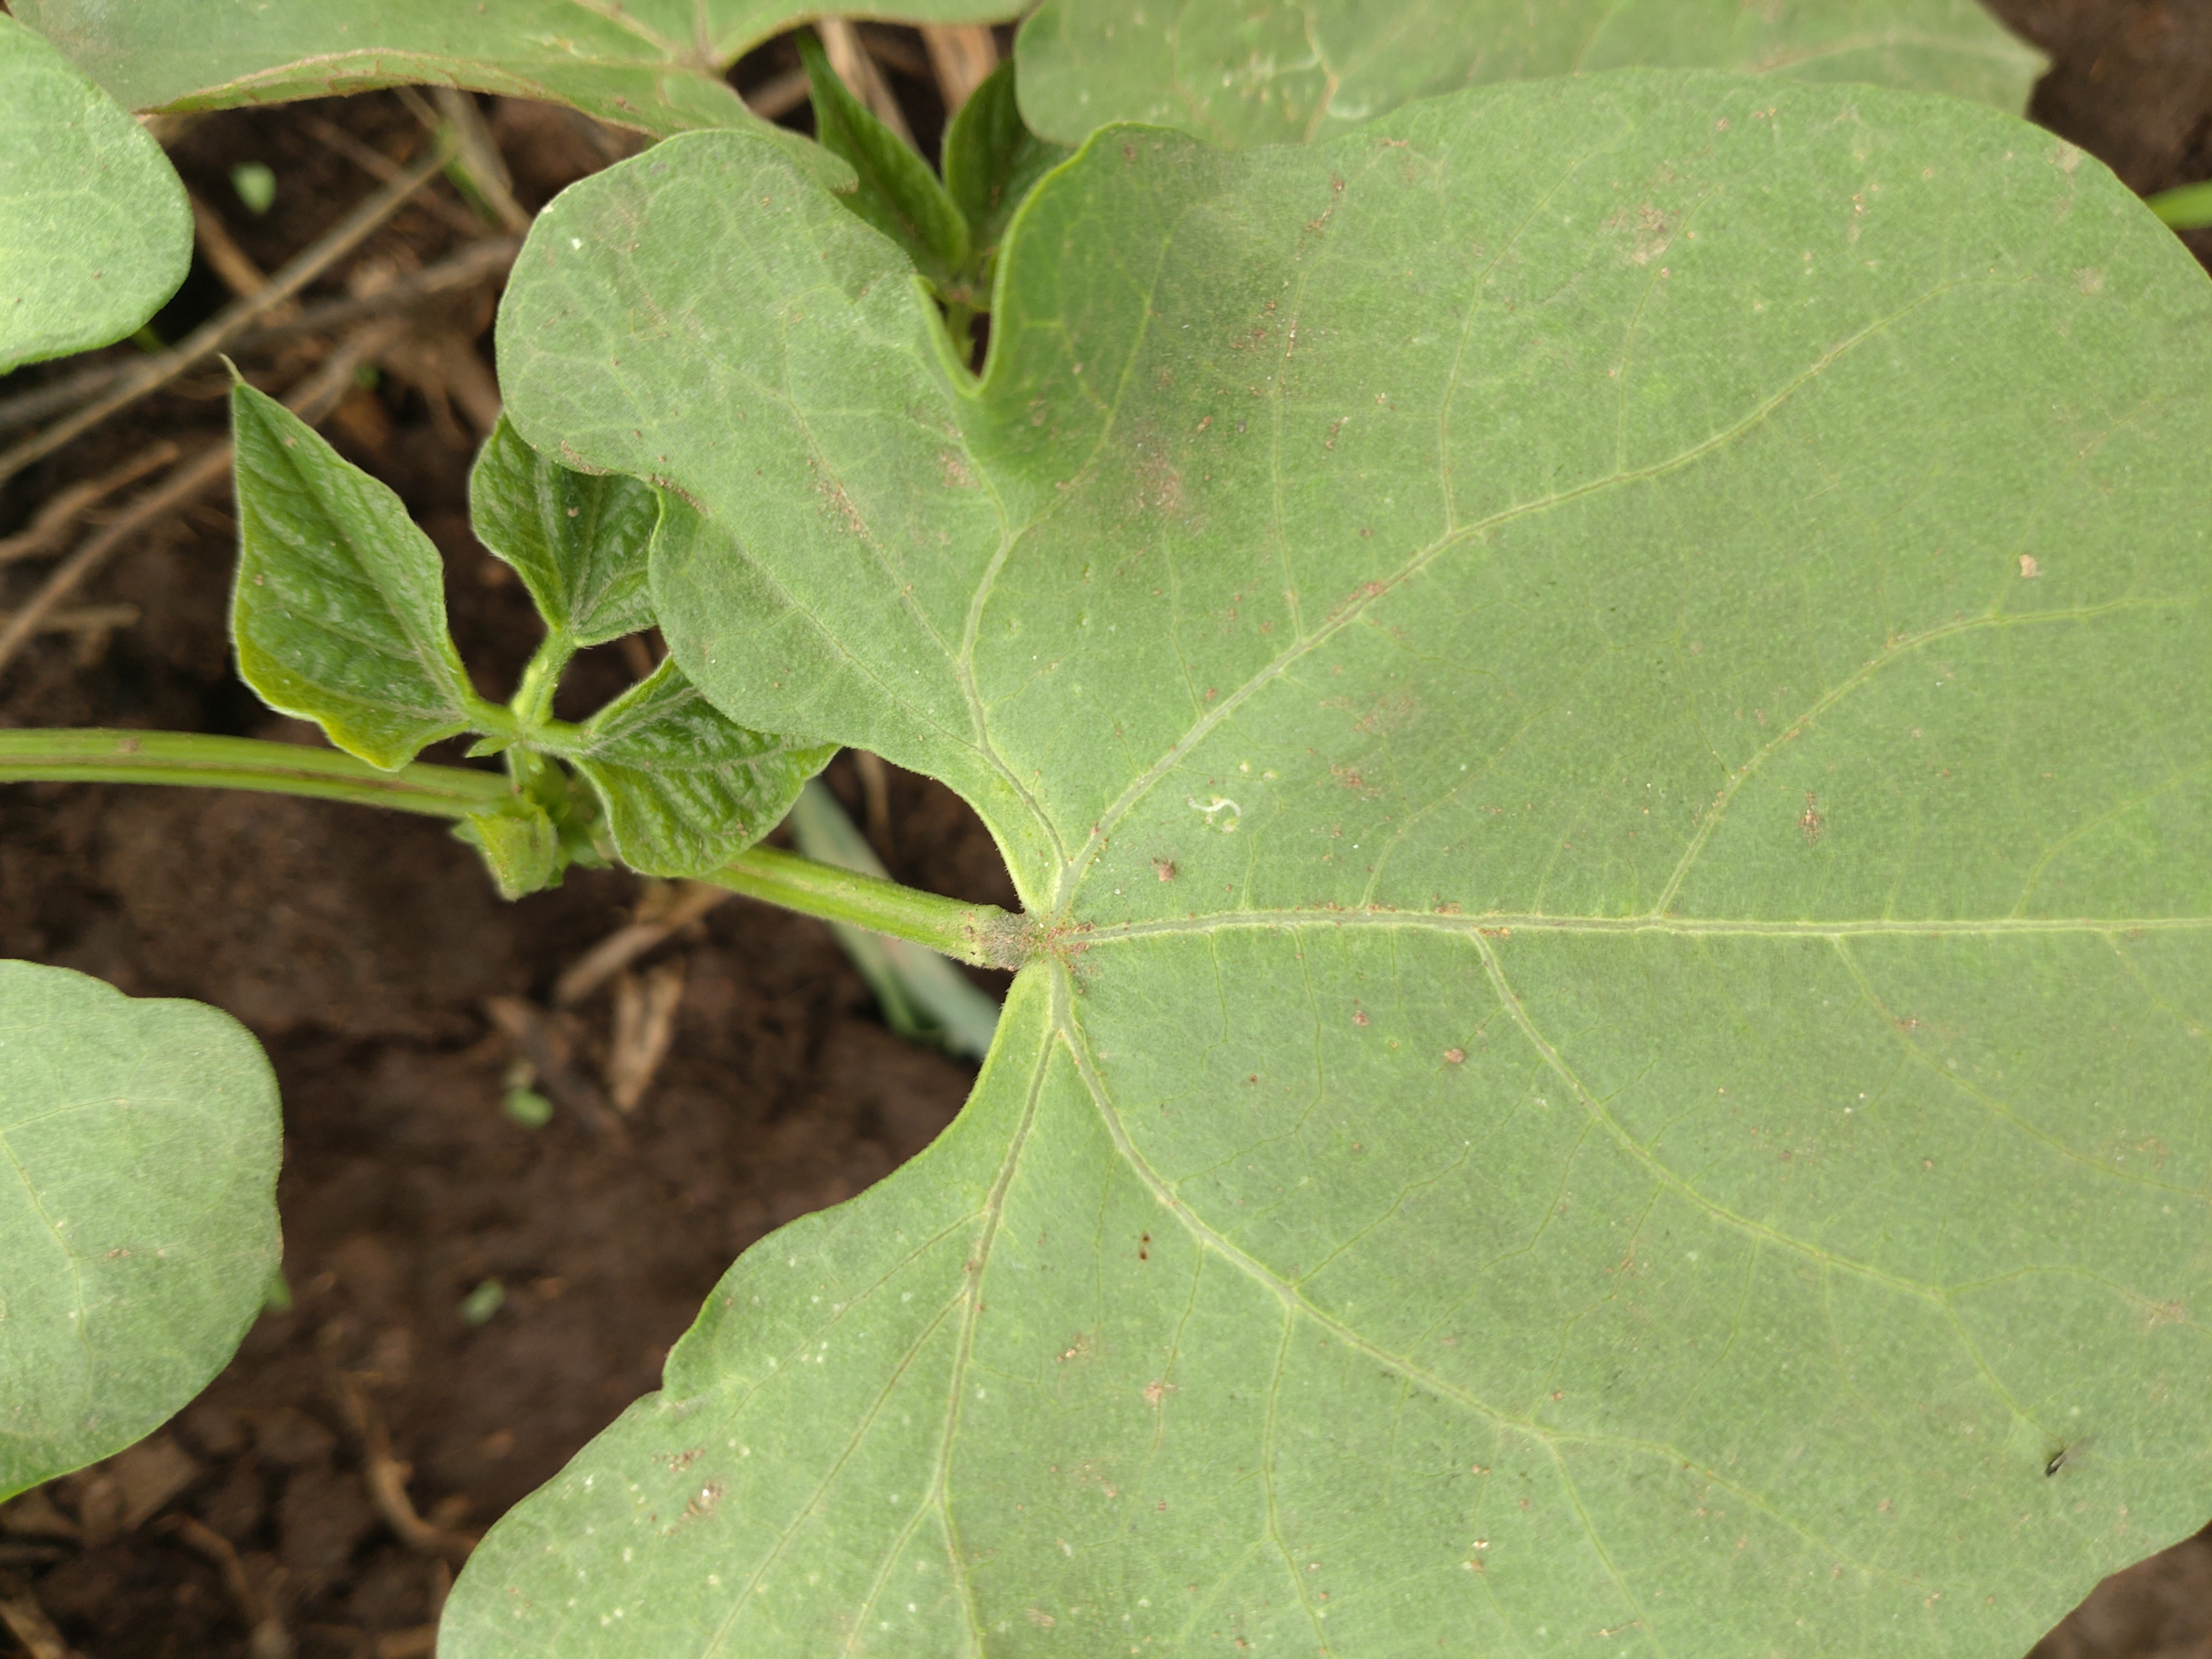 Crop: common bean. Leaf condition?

healthy
